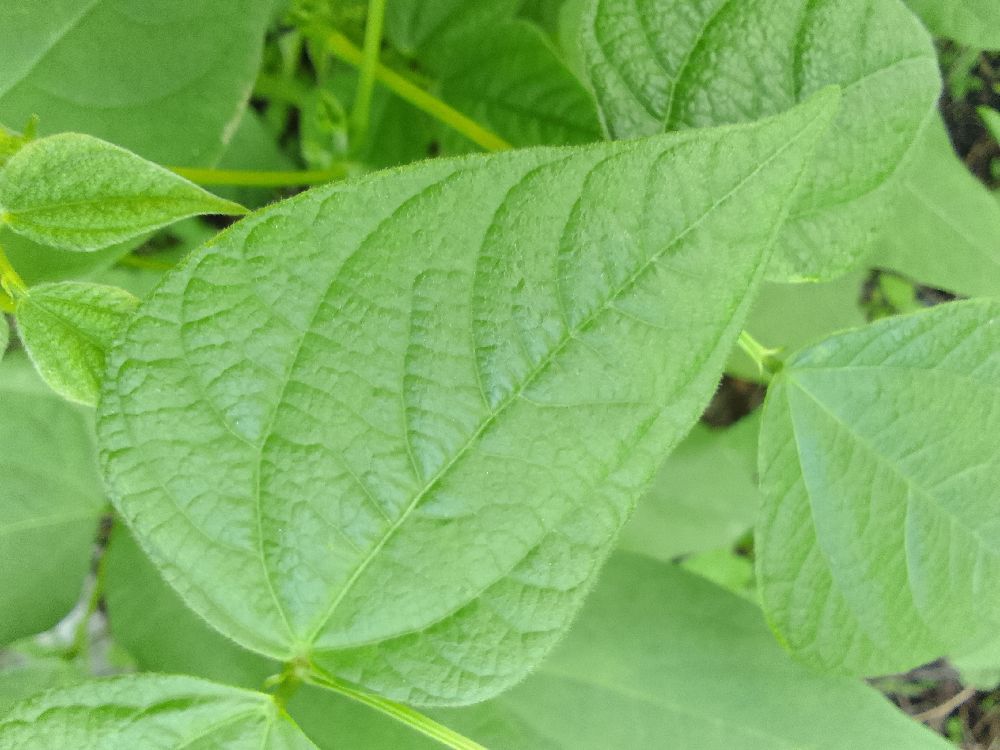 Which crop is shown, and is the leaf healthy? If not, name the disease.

common bean, healthy
